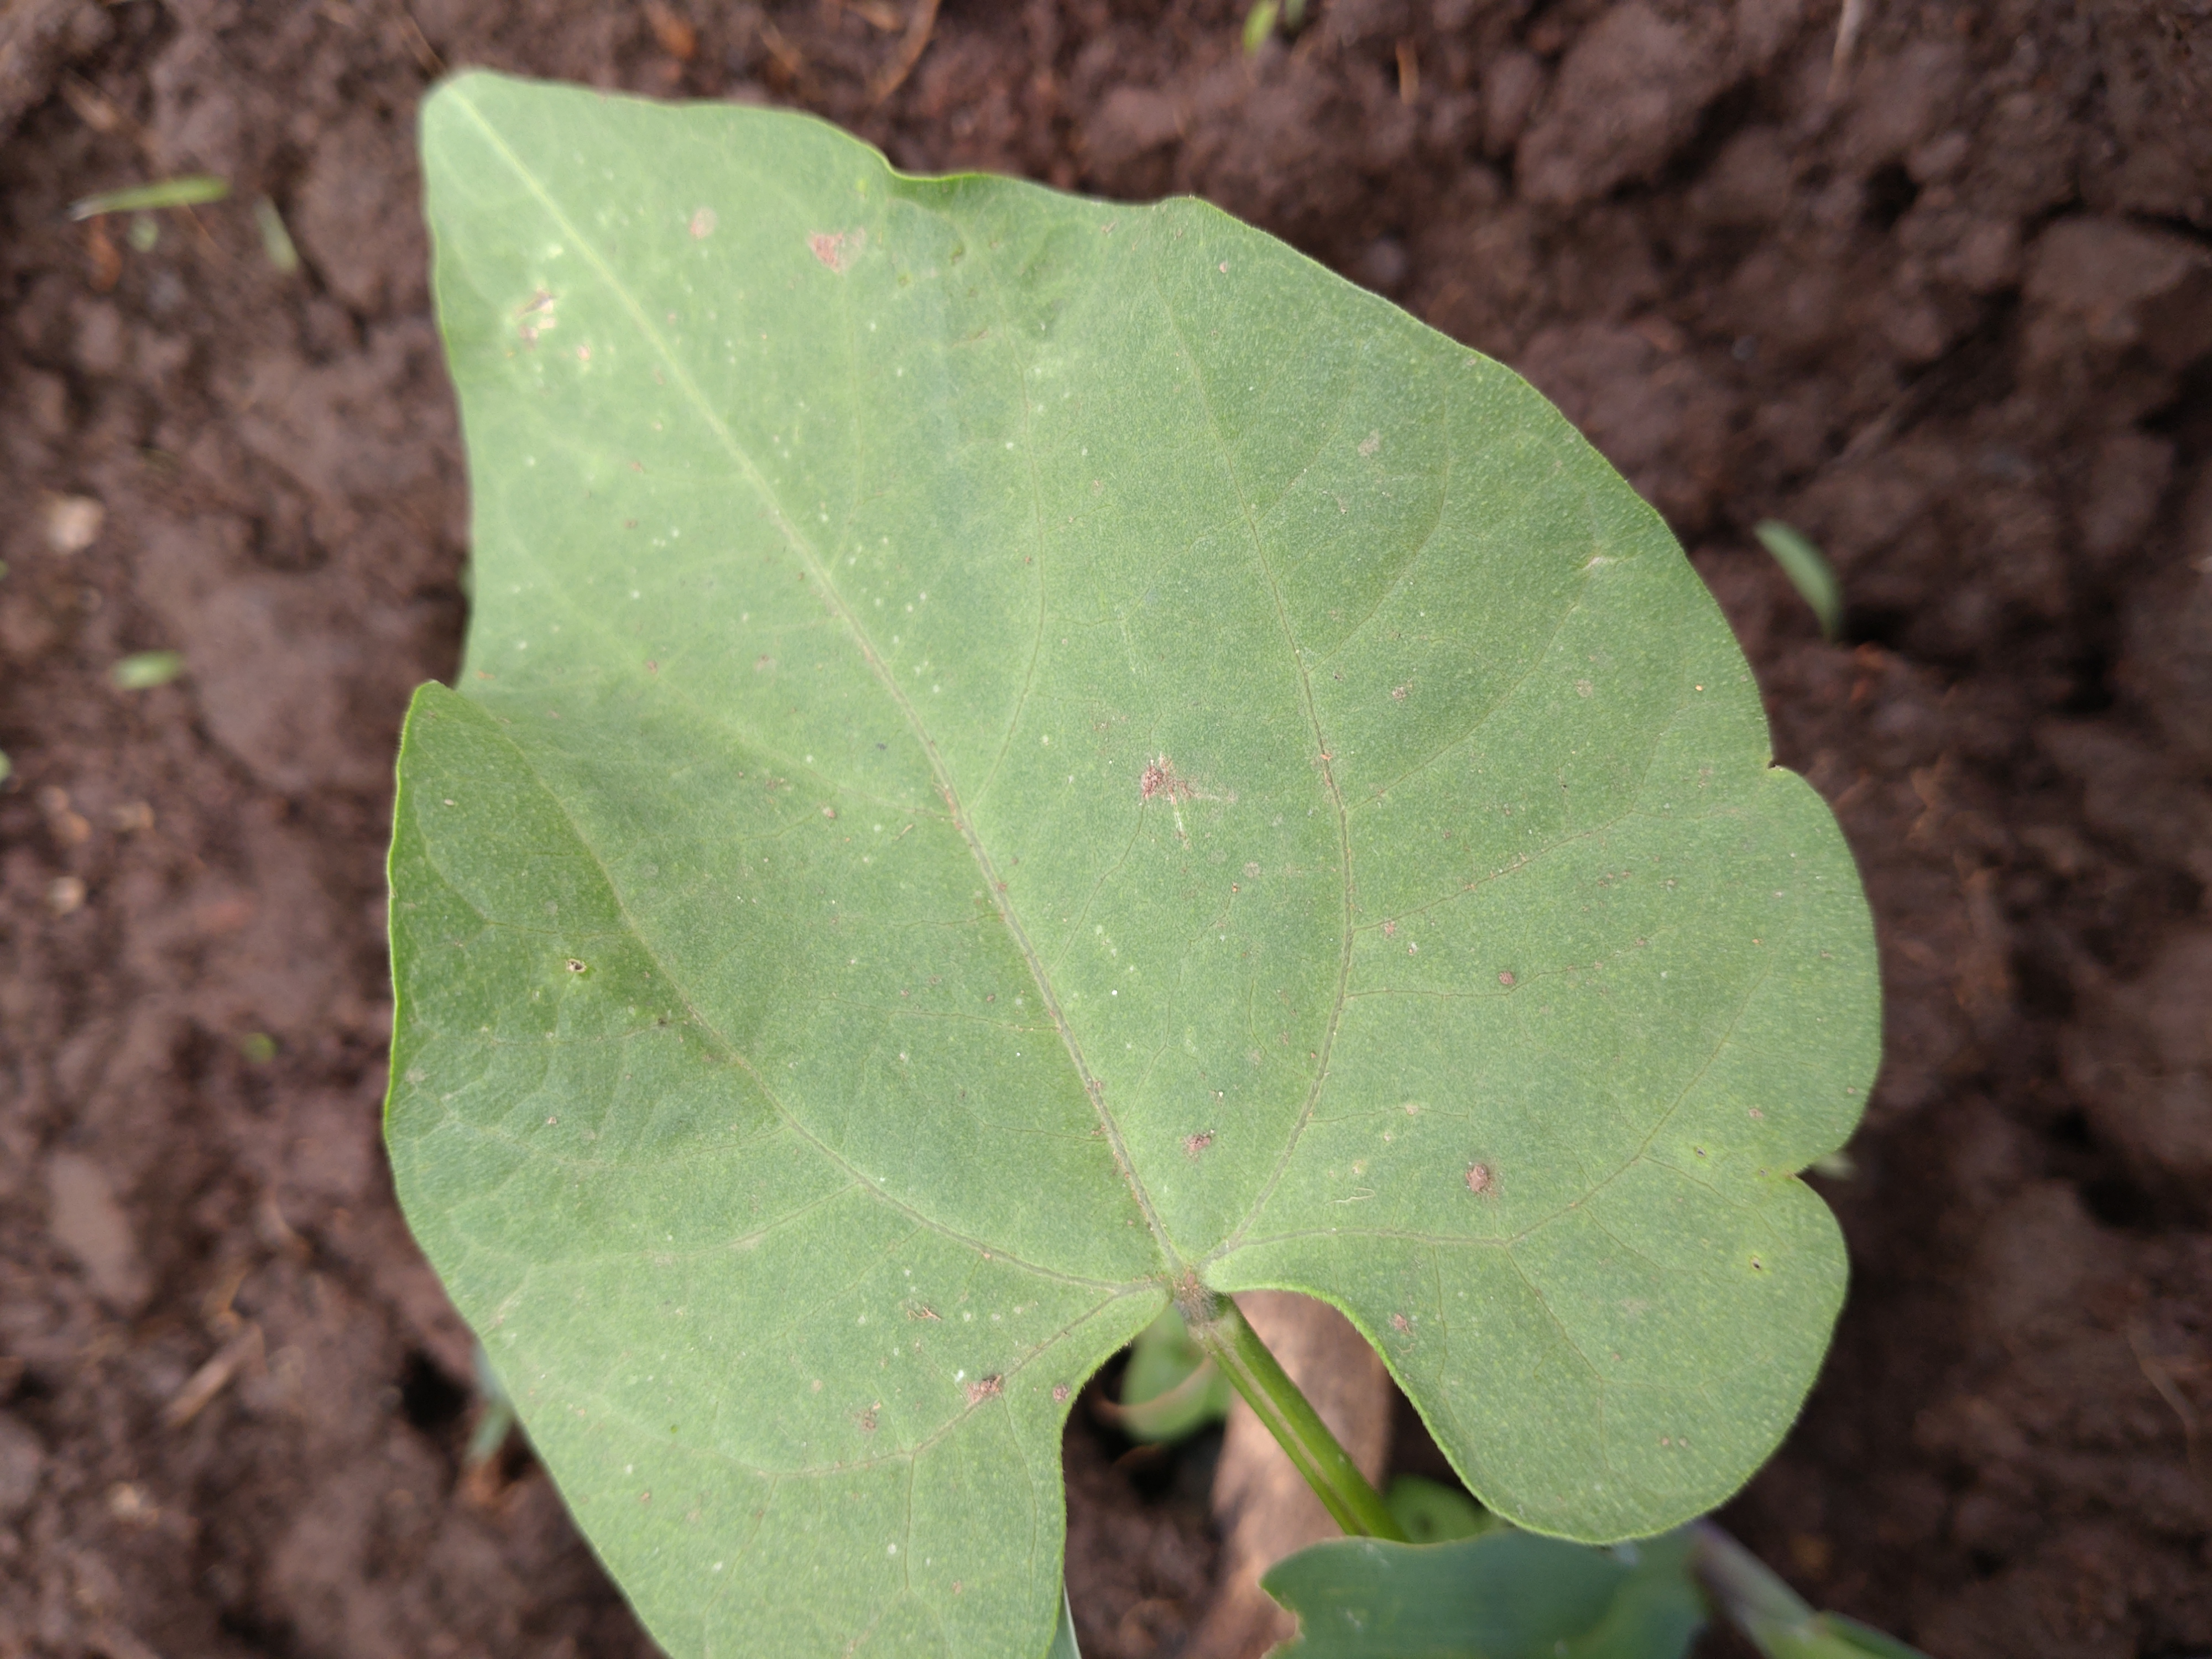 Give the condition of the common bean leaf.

healthy
